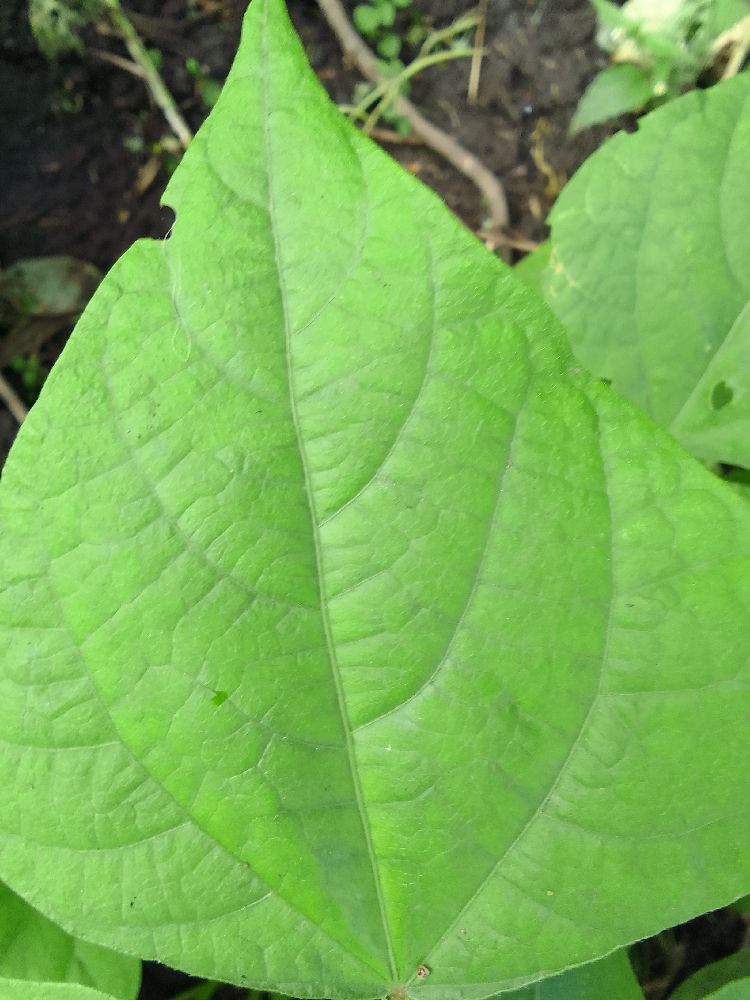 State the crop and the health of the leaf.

common bean, healthy
